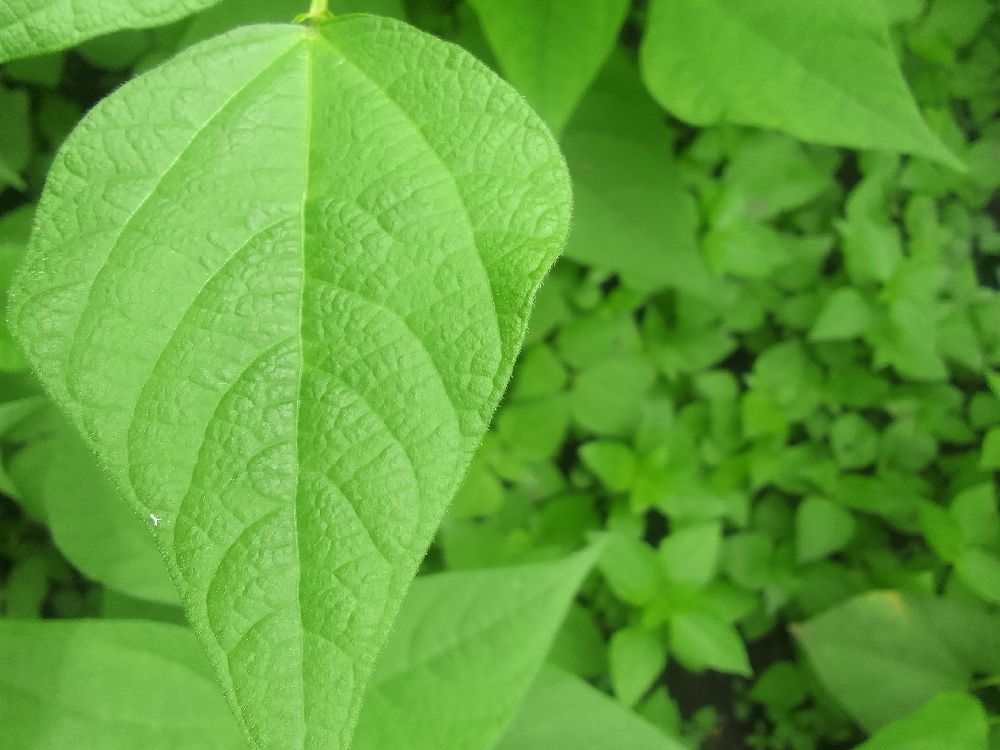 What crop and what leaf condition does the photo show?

common bean, healthy
